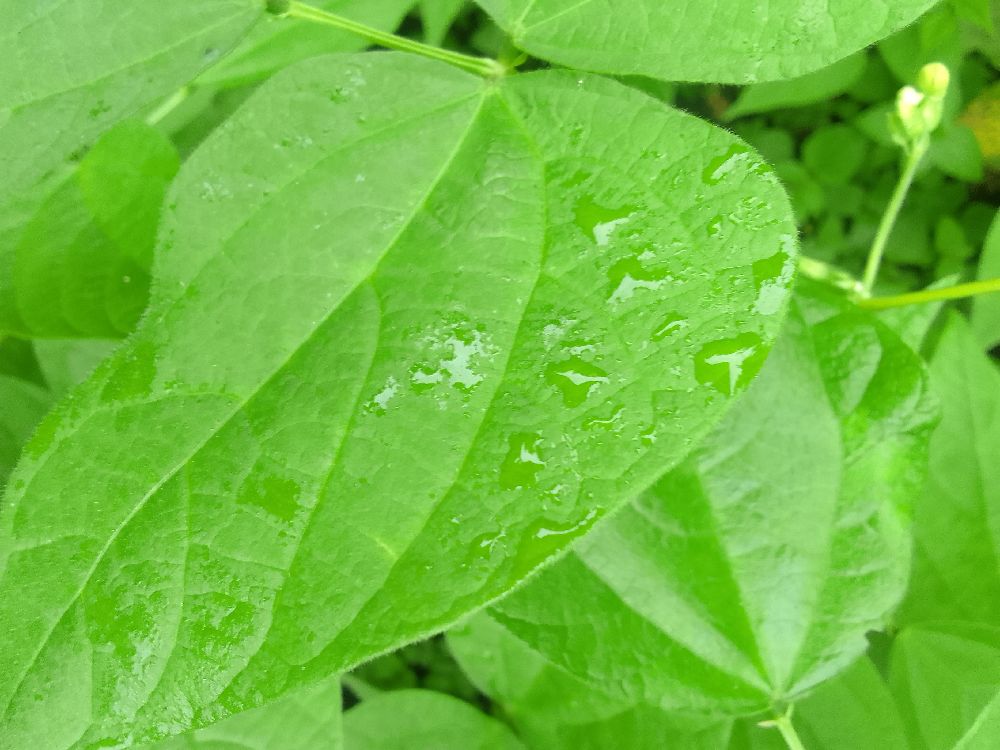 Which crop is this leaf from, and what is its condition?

common bean, healthy
